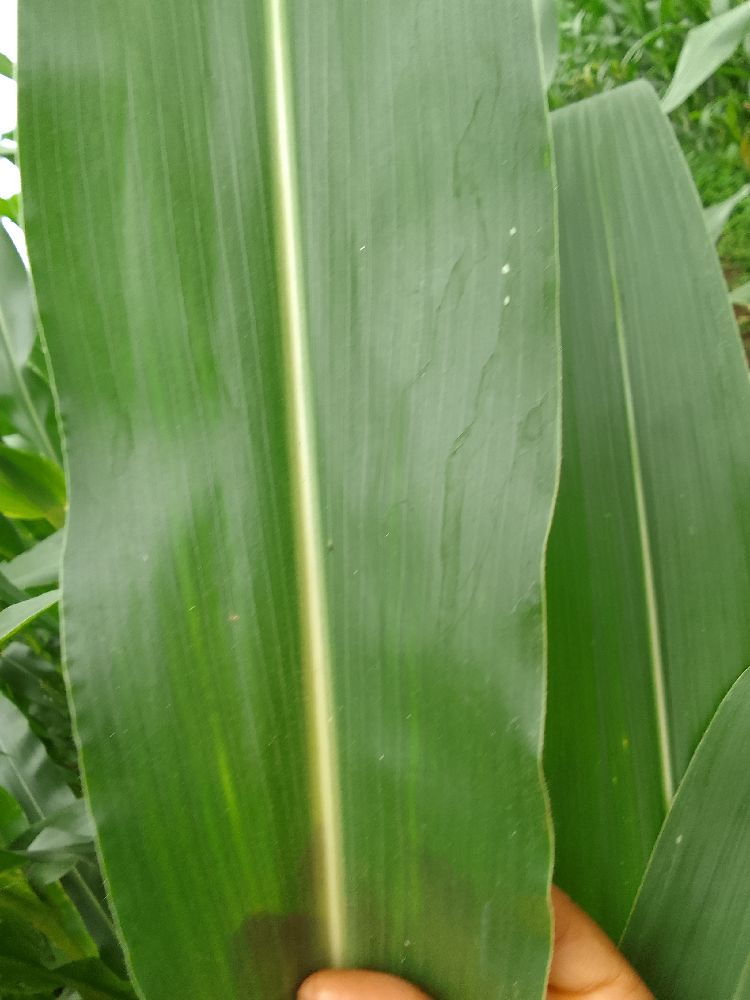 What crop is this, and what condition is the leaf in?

maize, healthy
